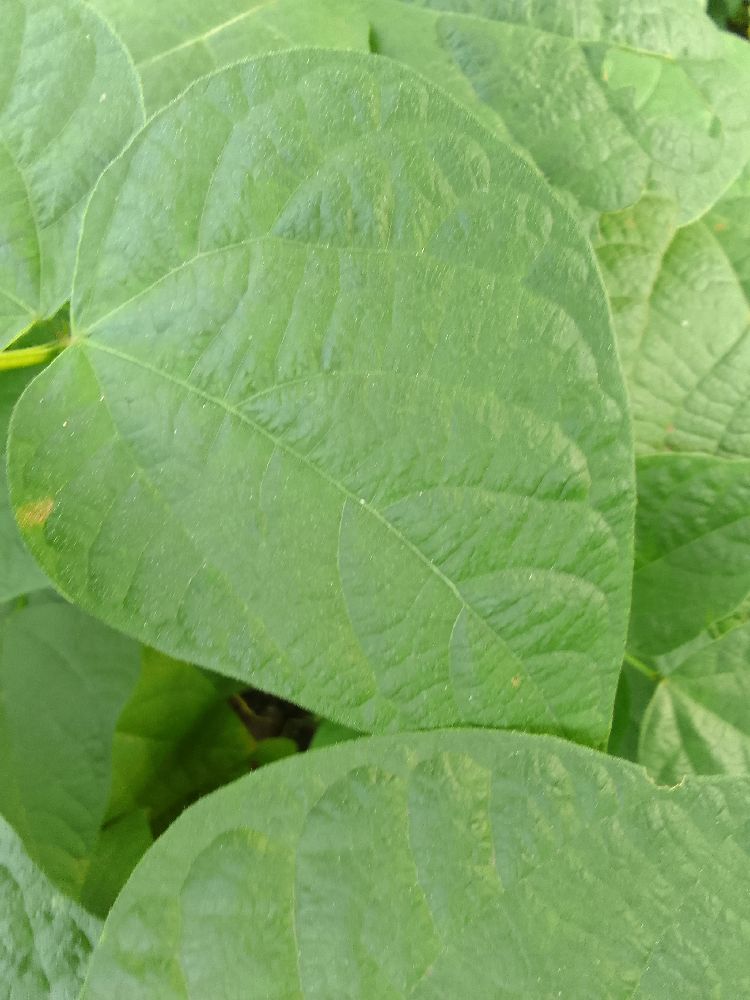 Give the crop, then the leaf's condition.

common bean, healthy
